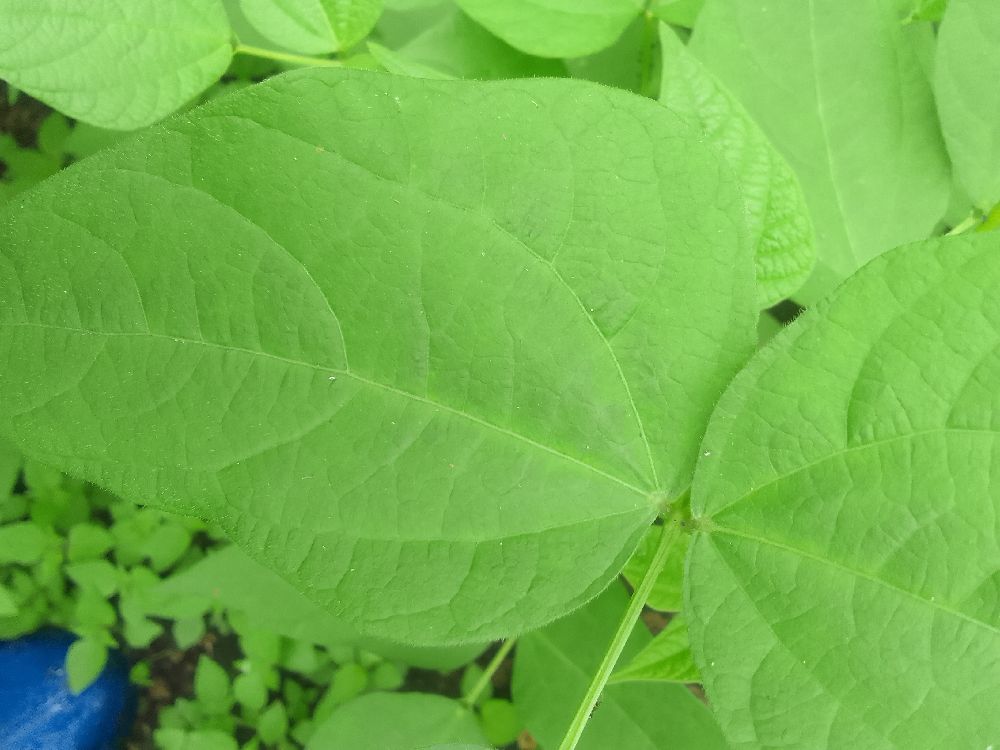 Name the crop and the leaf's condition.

common bean, healthy
